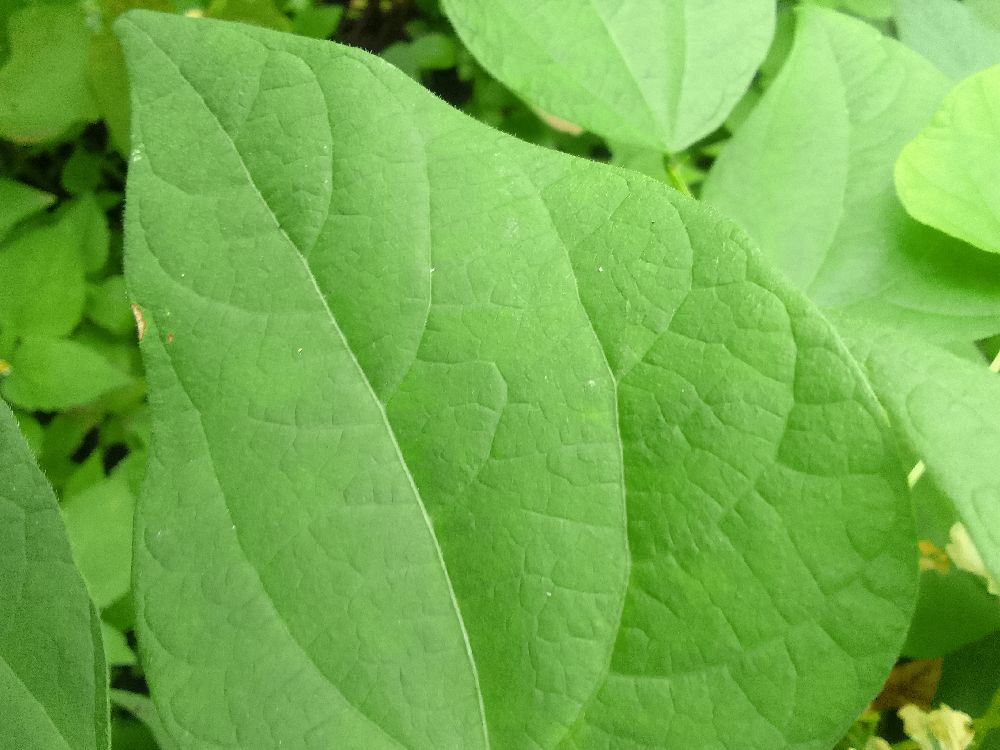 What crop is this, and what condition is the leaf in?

common bean, healthy
